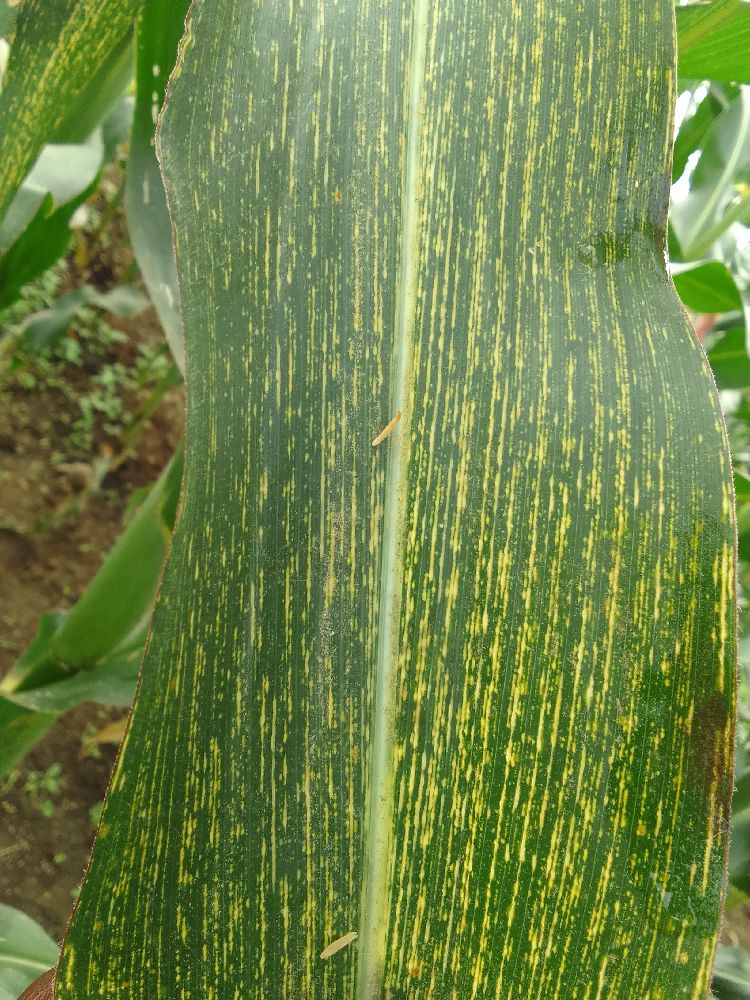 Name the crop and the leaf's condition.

maize, maize streak virus
